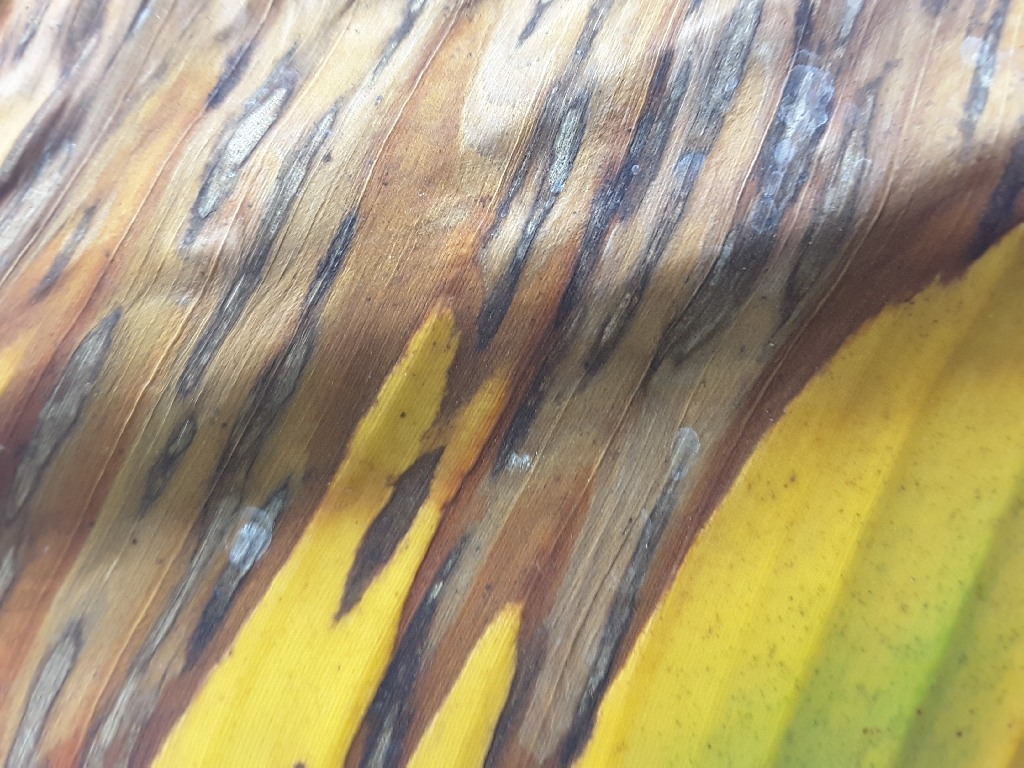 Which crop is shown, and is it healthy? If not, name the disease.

banana, black sigatoka
